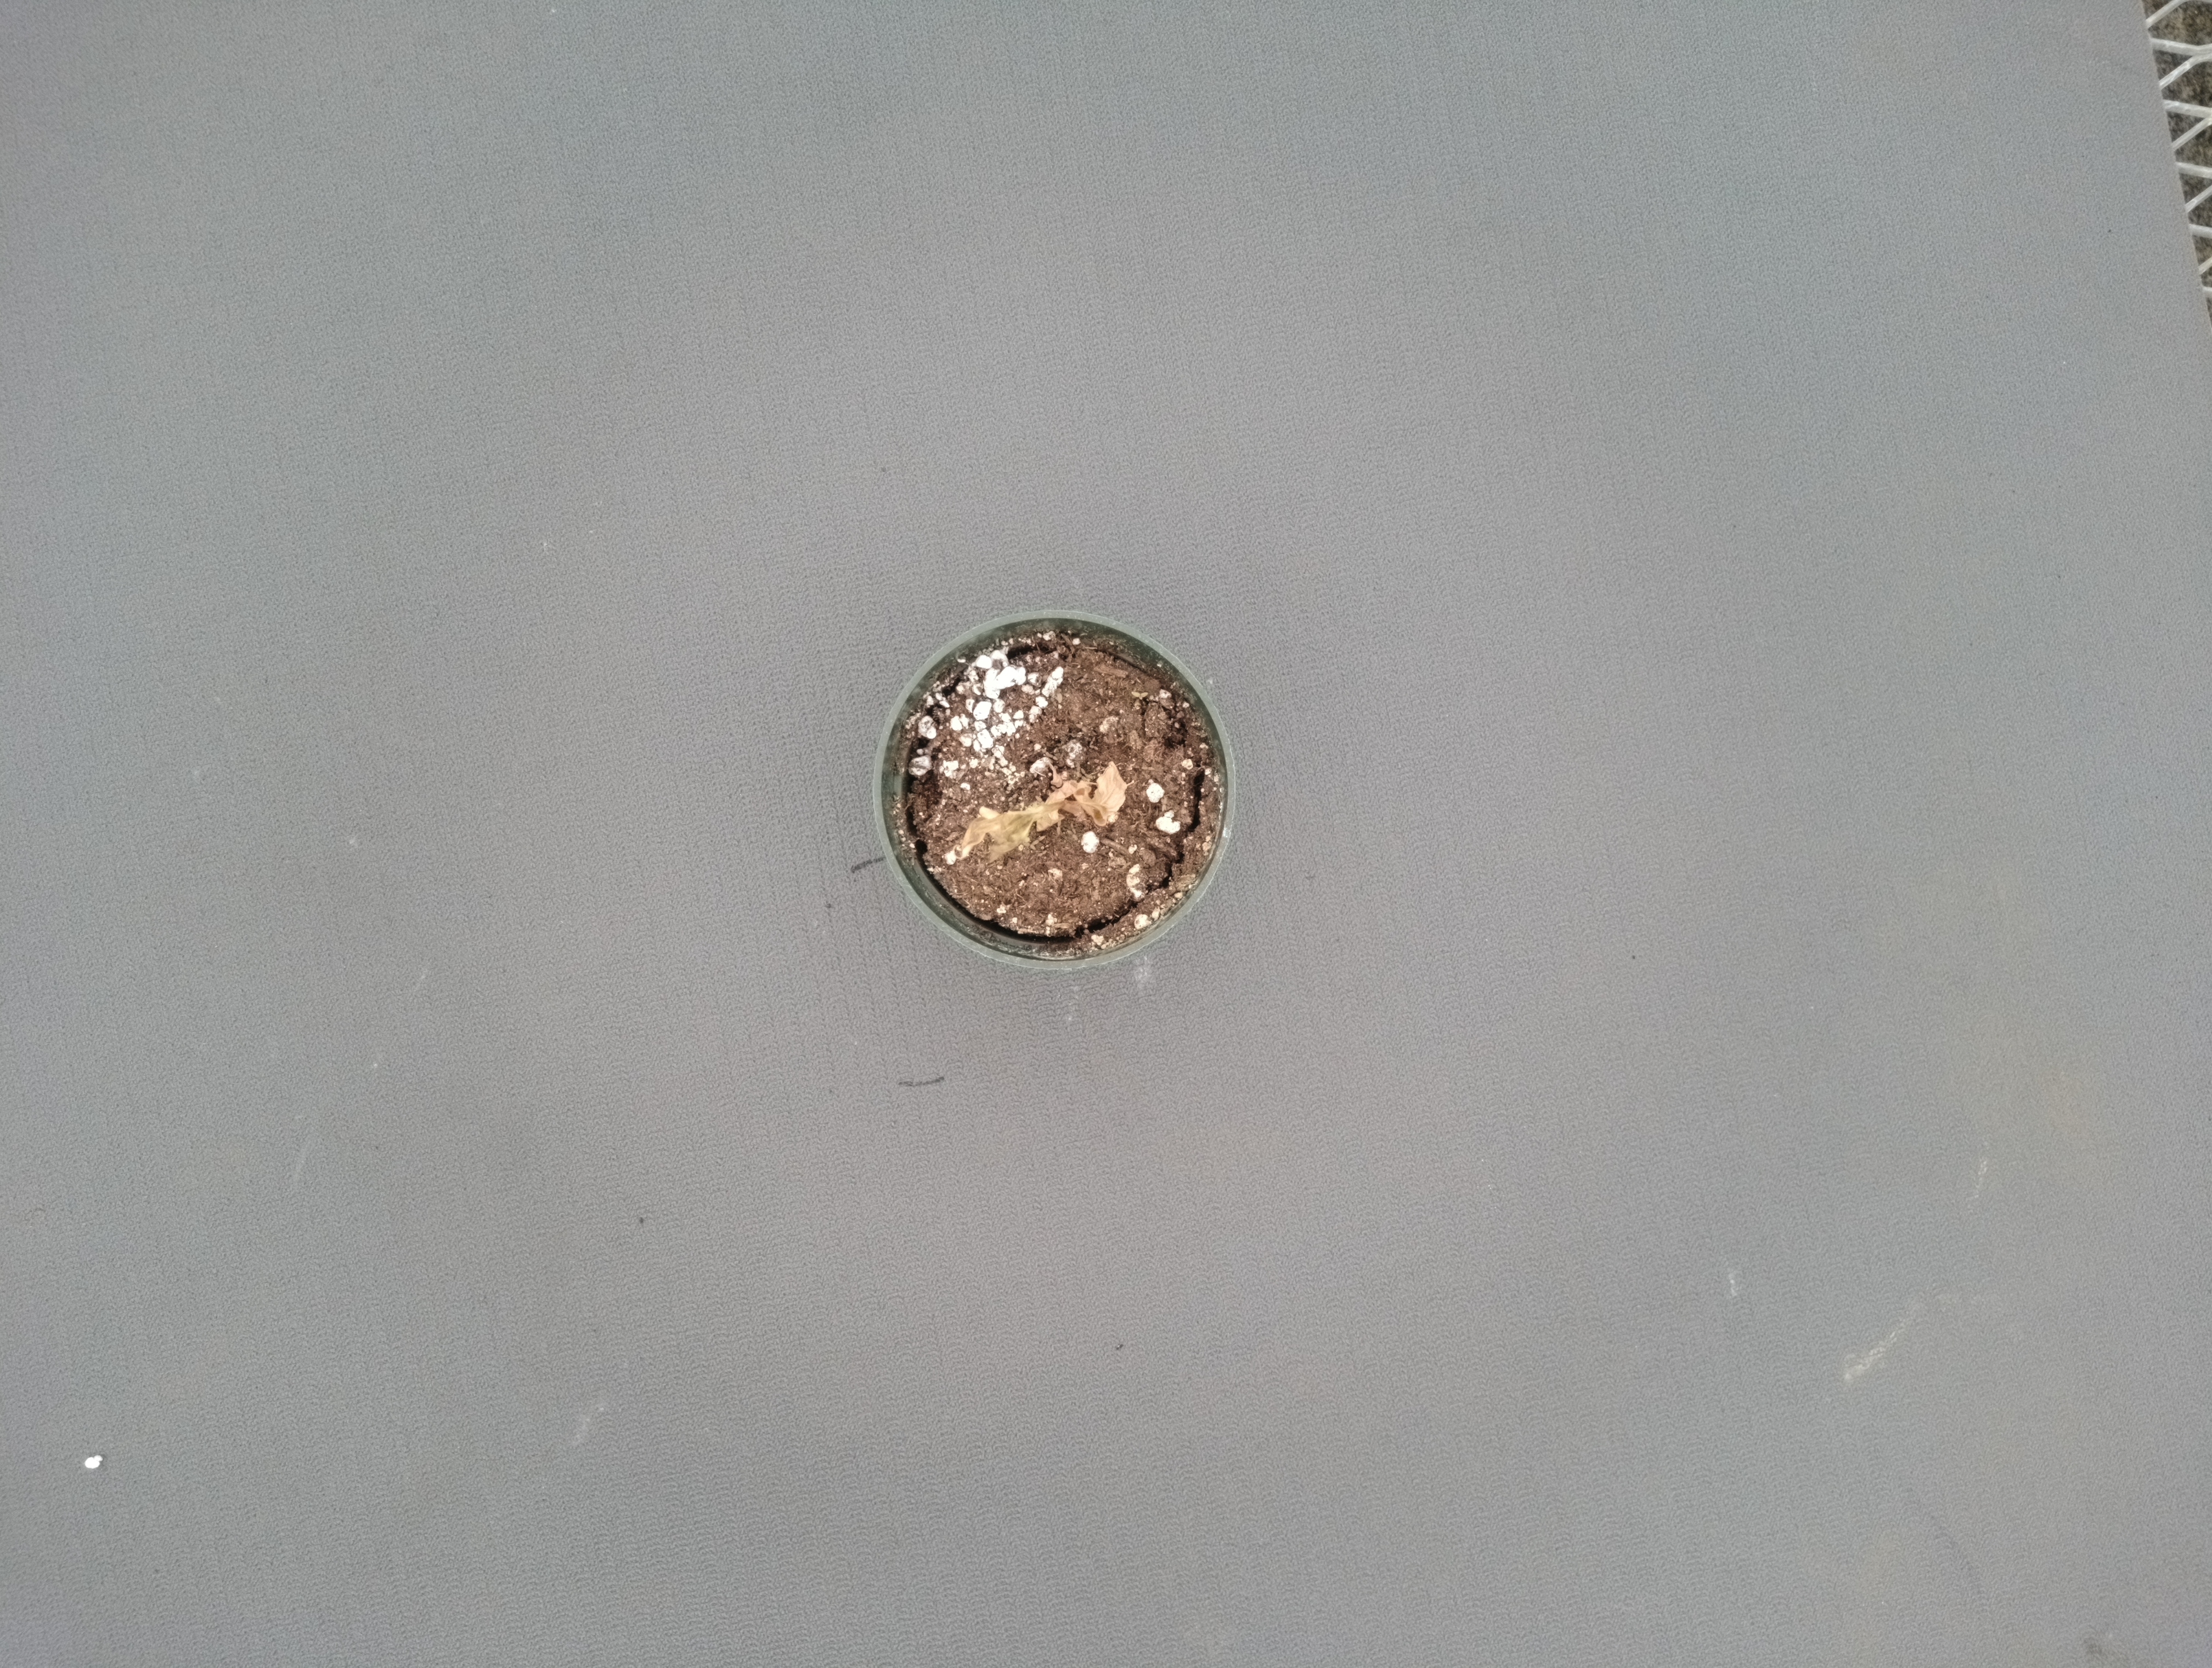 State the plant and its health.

waterhemp, necrosis only
